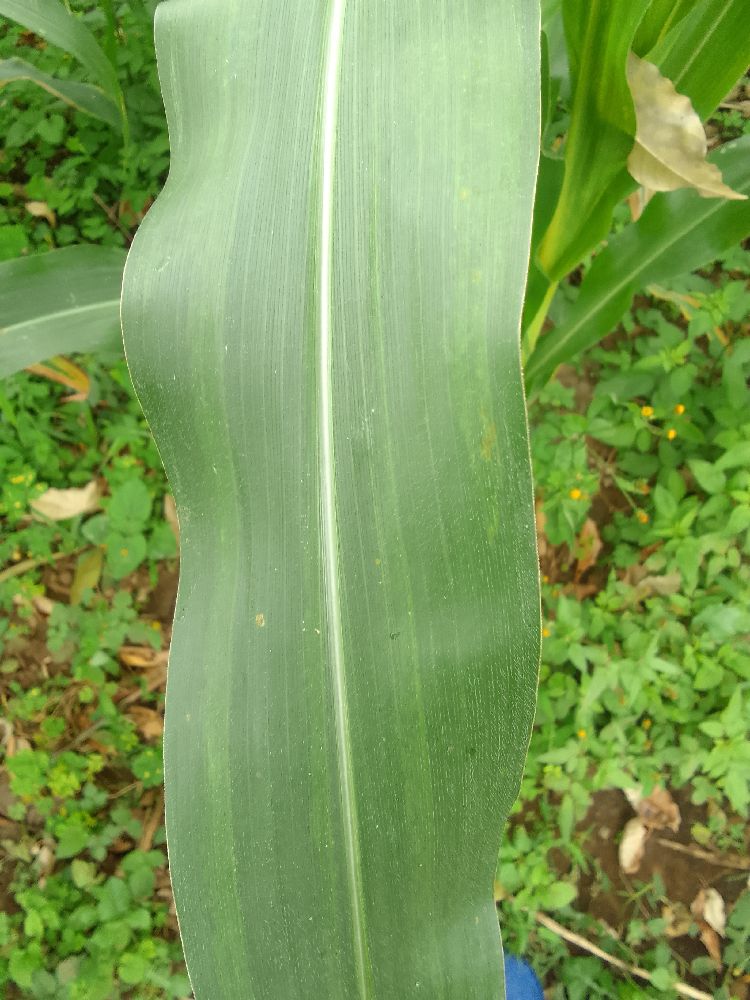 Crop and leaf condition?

maize, healthy
